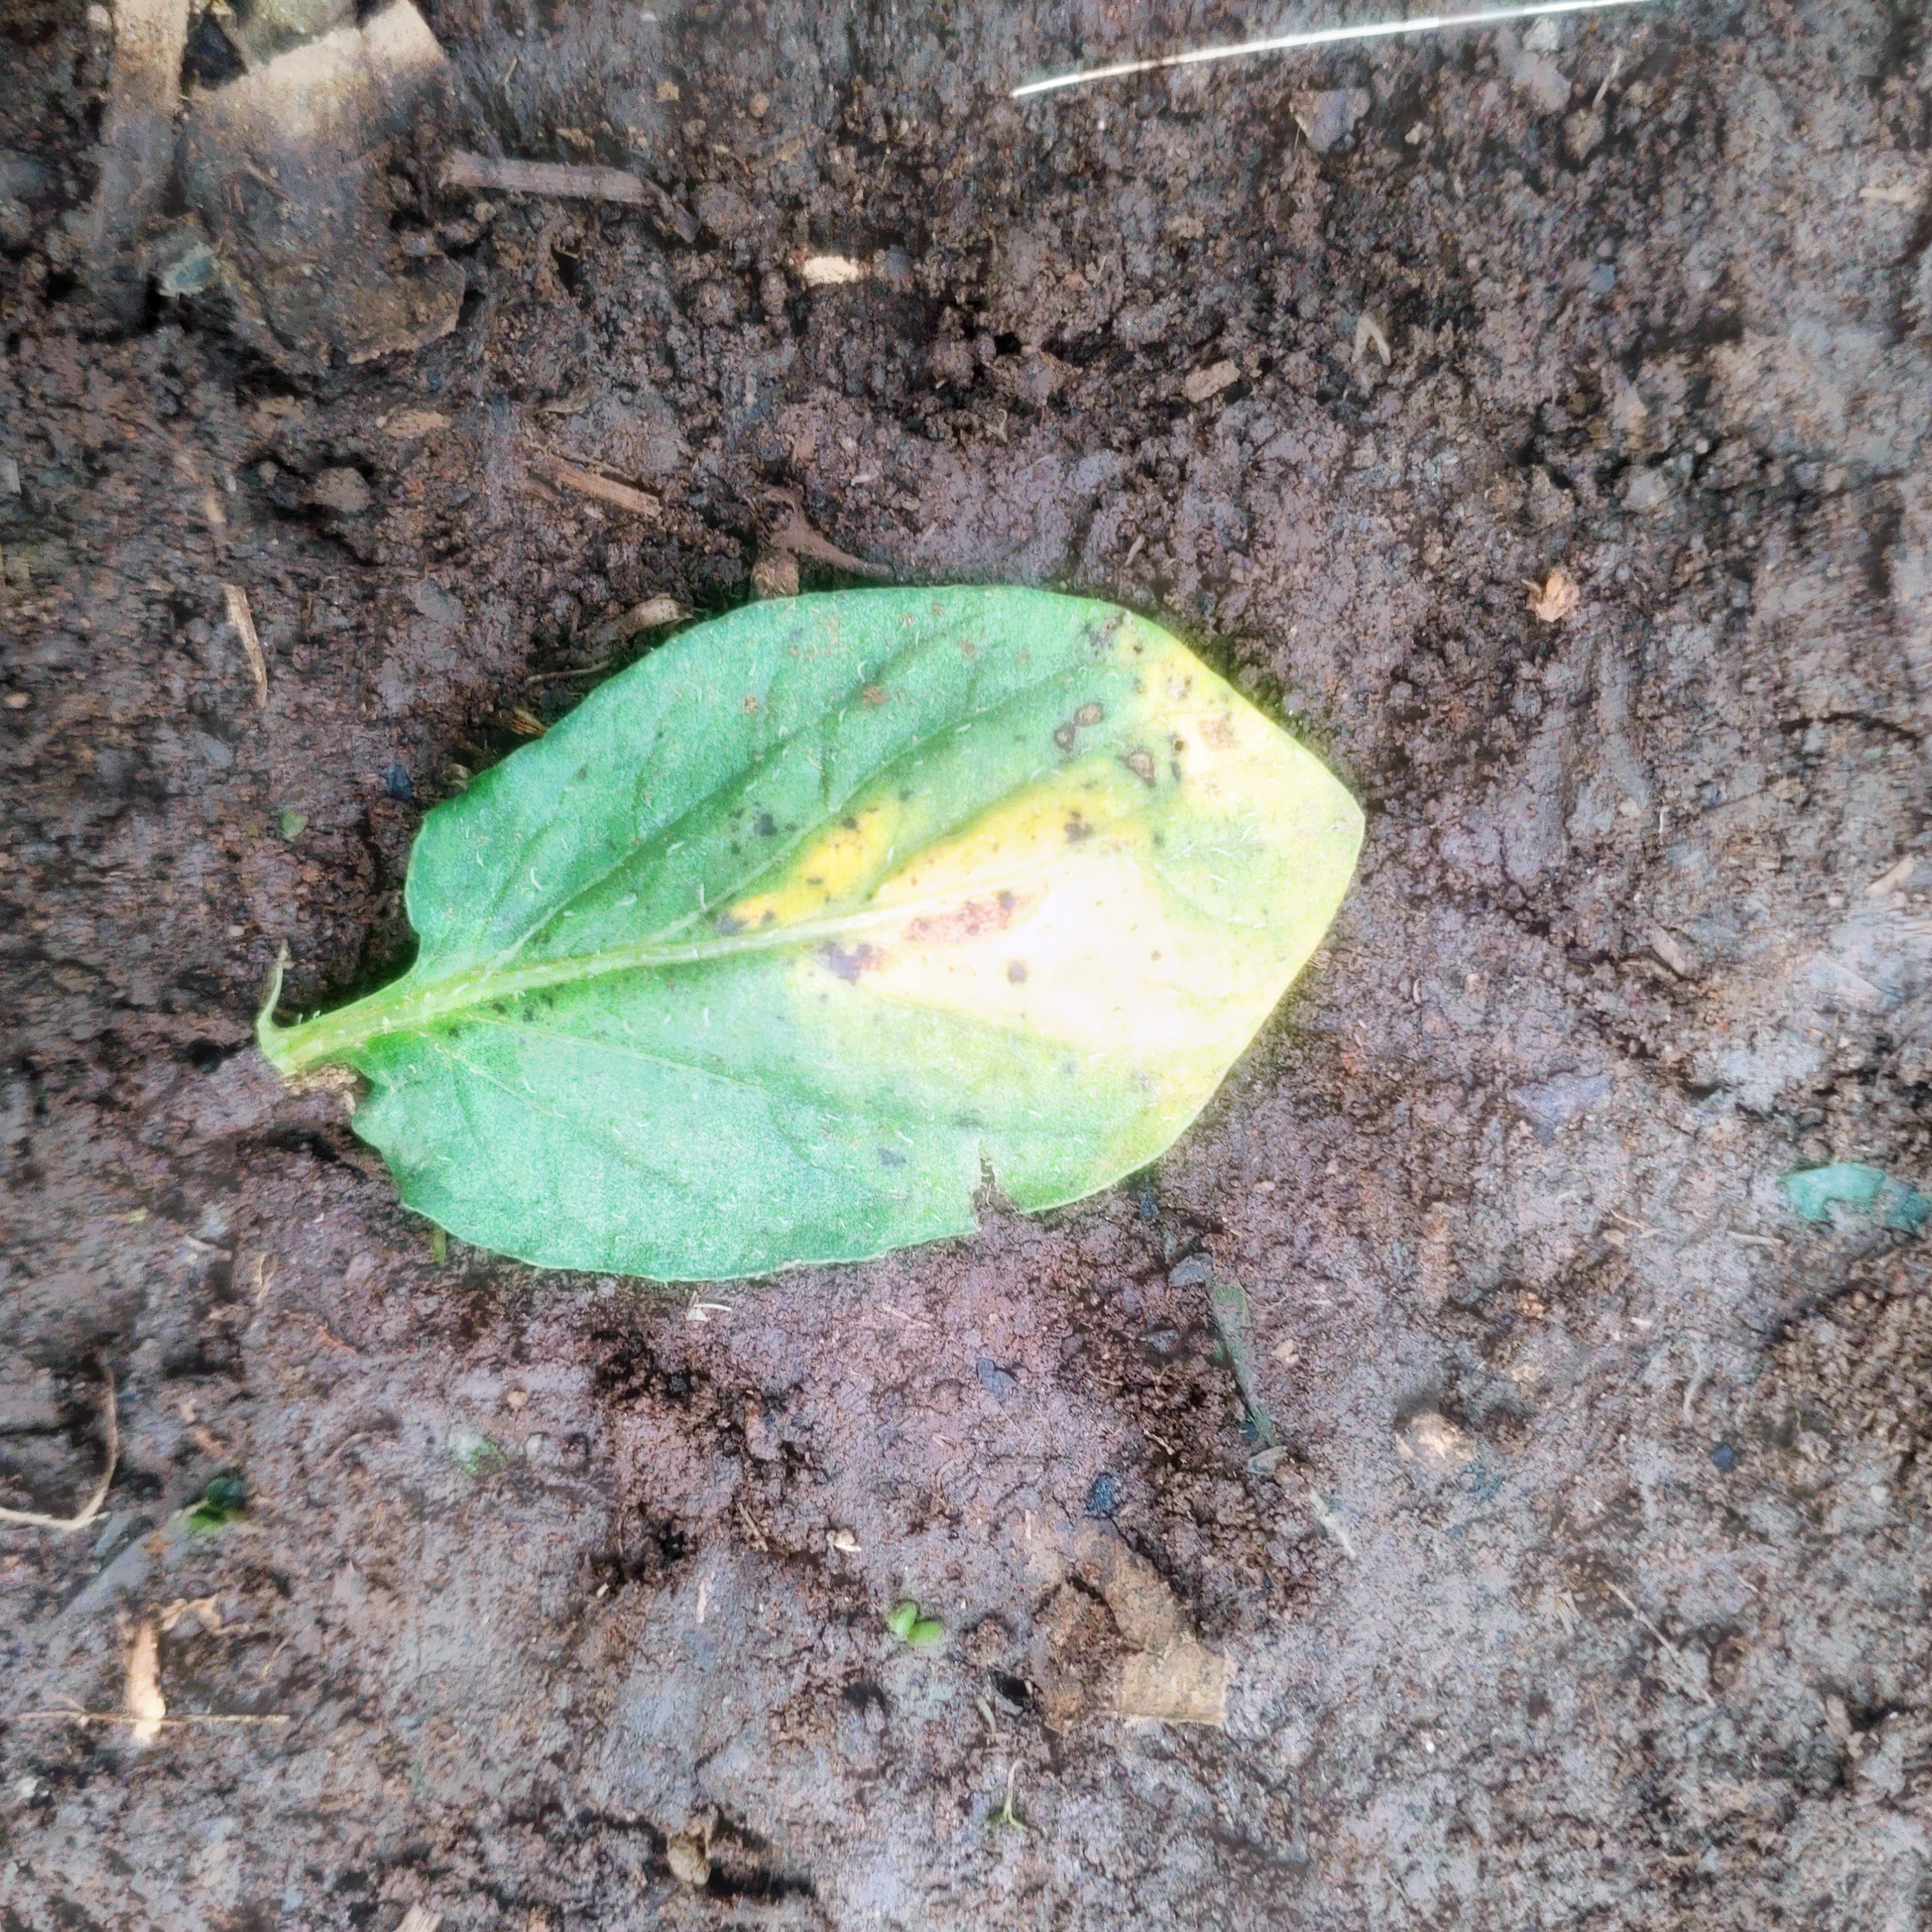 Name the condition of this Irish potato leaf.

late blight
